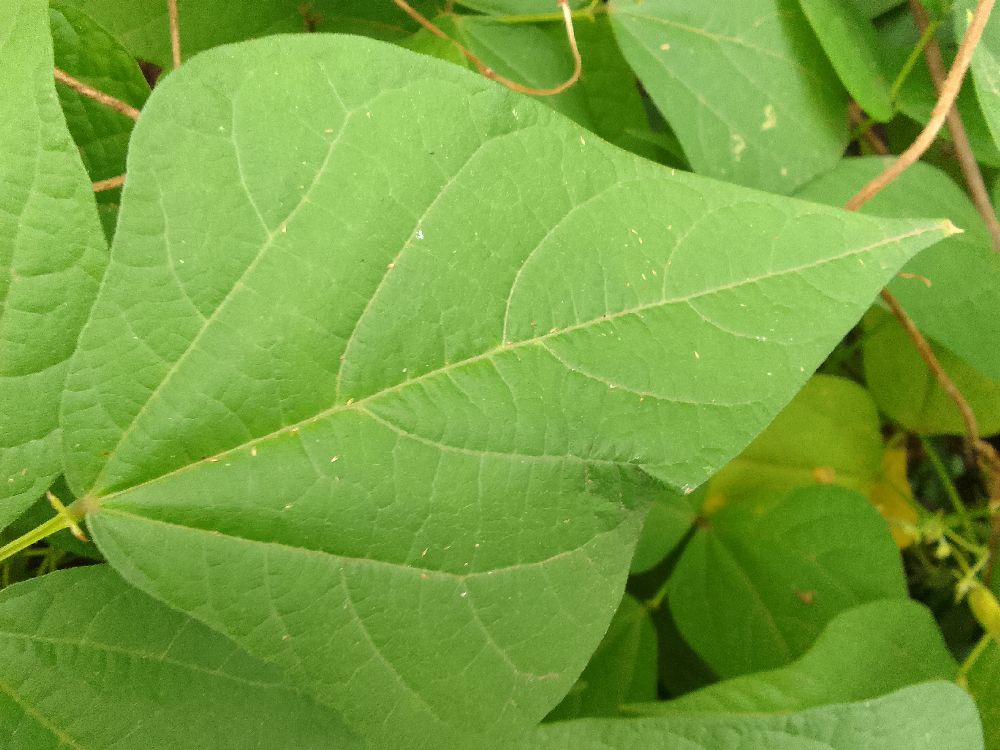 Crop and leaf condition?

common bean, healthy
